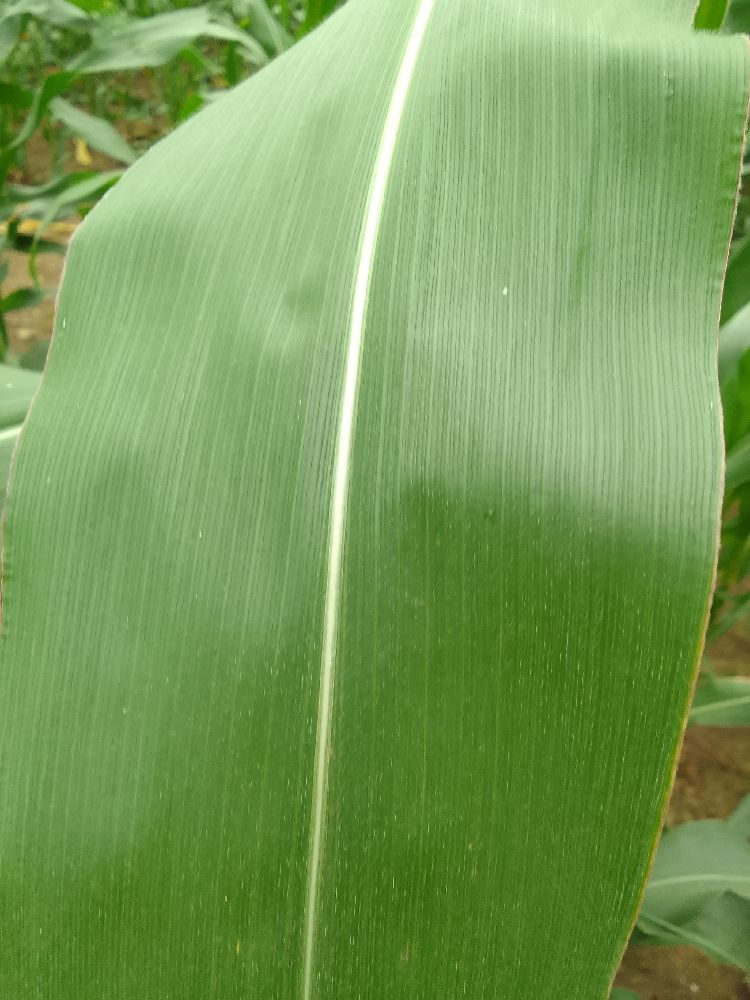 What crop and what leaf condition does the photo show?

maize, healthy
